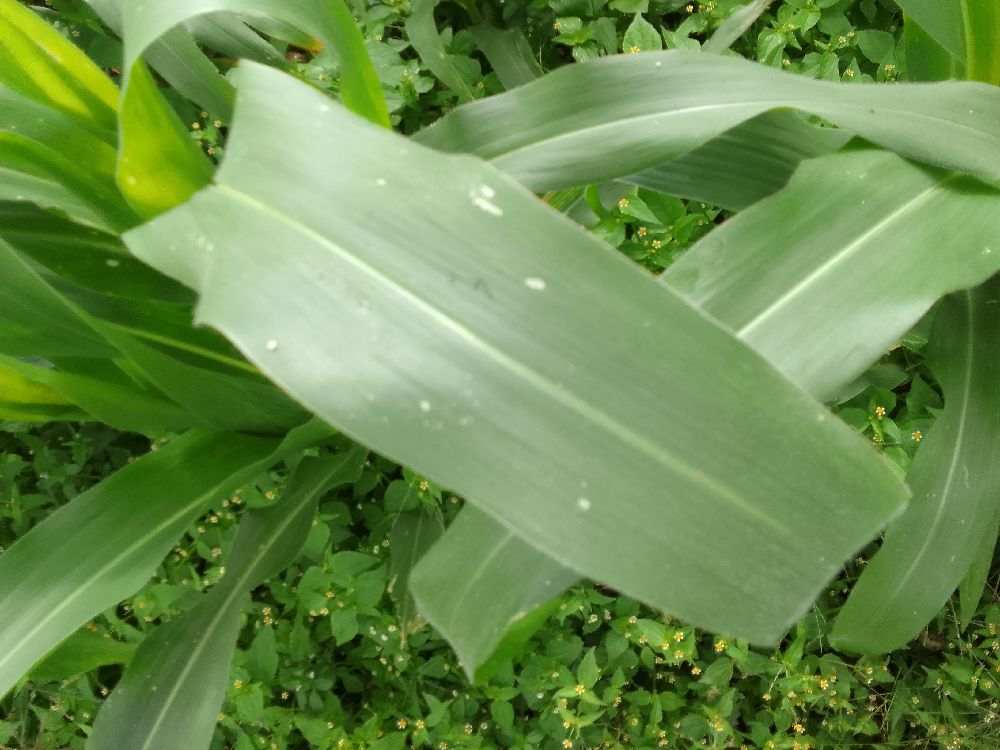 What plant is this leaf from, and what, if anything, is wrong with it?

maize, healthy
